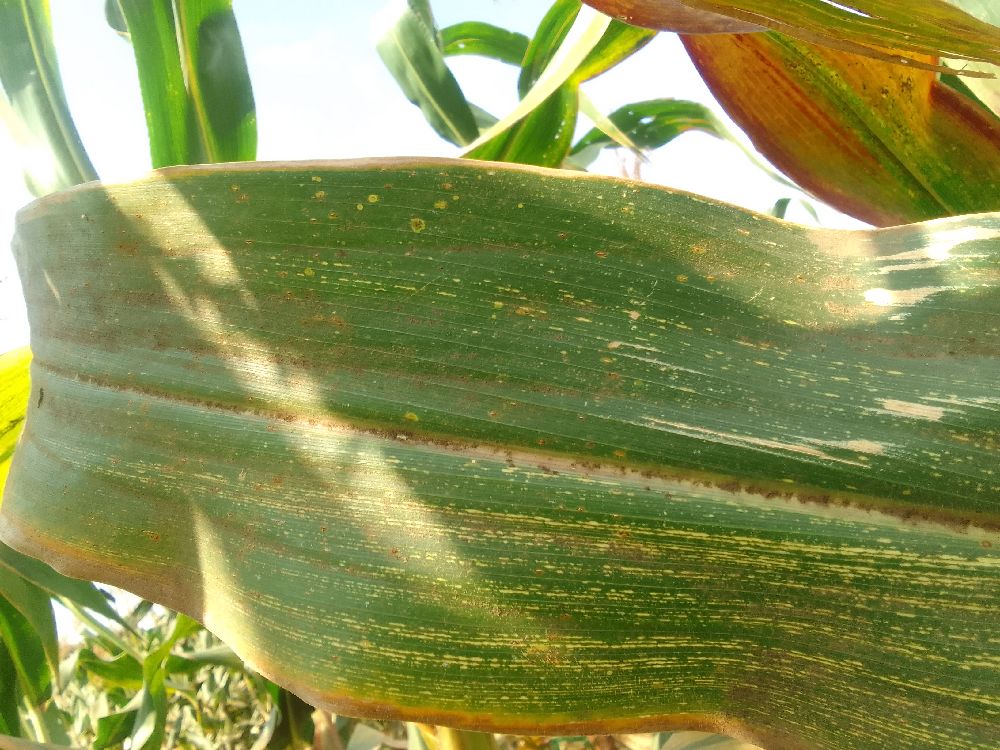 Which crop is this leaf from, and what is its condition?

maize, maize streak virus
